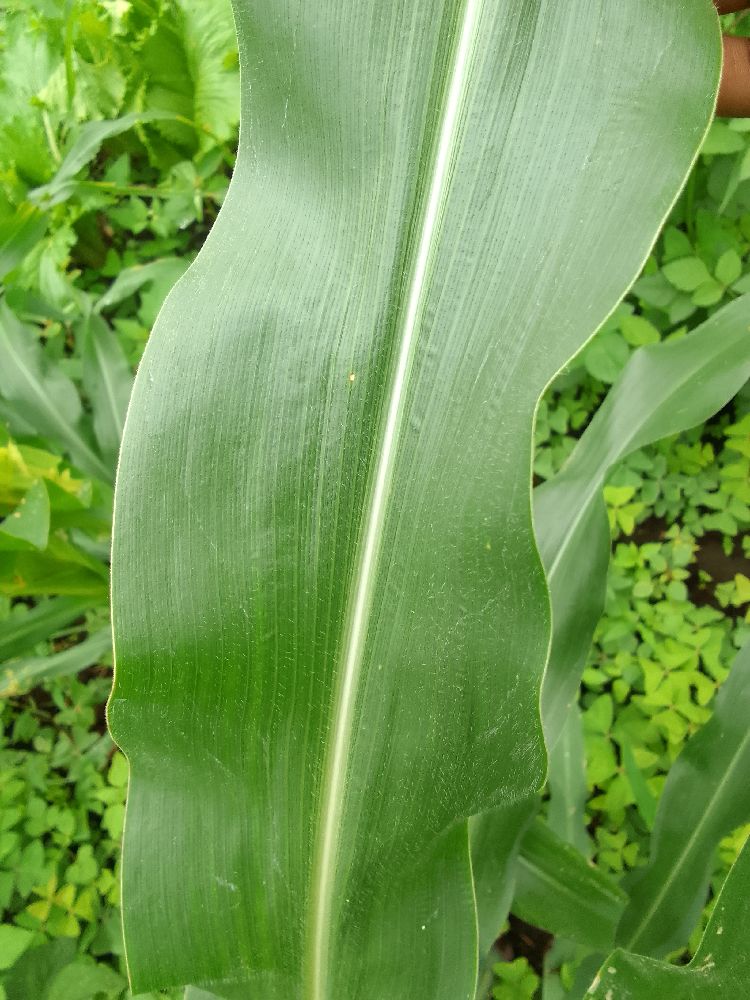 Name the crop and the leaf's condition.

maize, healthy
